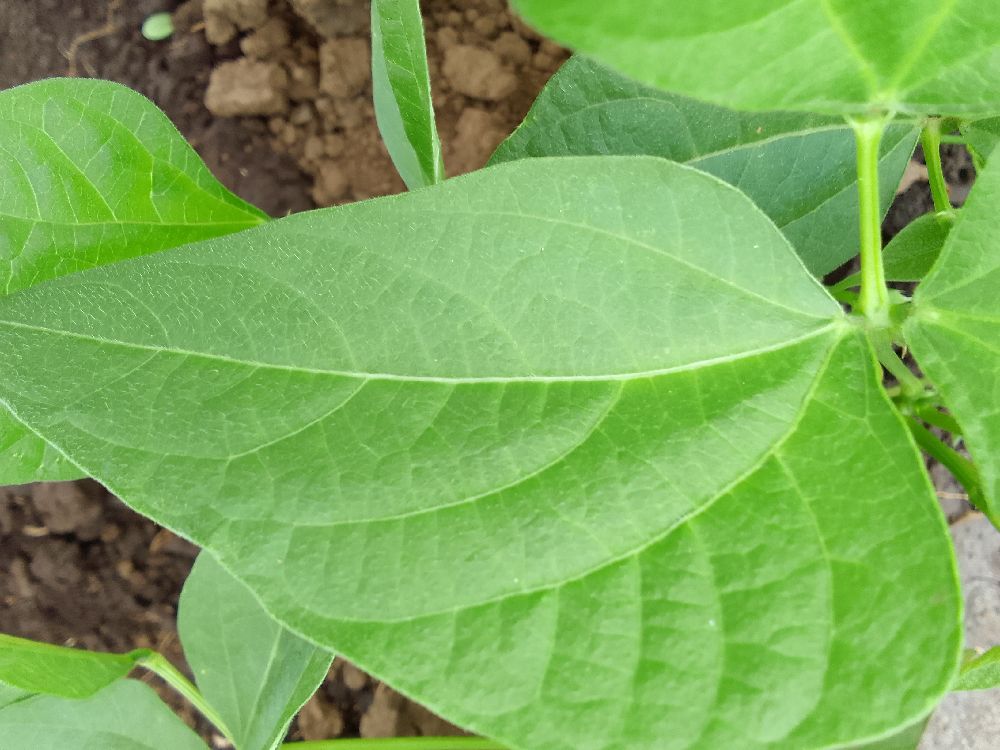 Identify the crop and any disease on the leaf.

common bean, healthy
